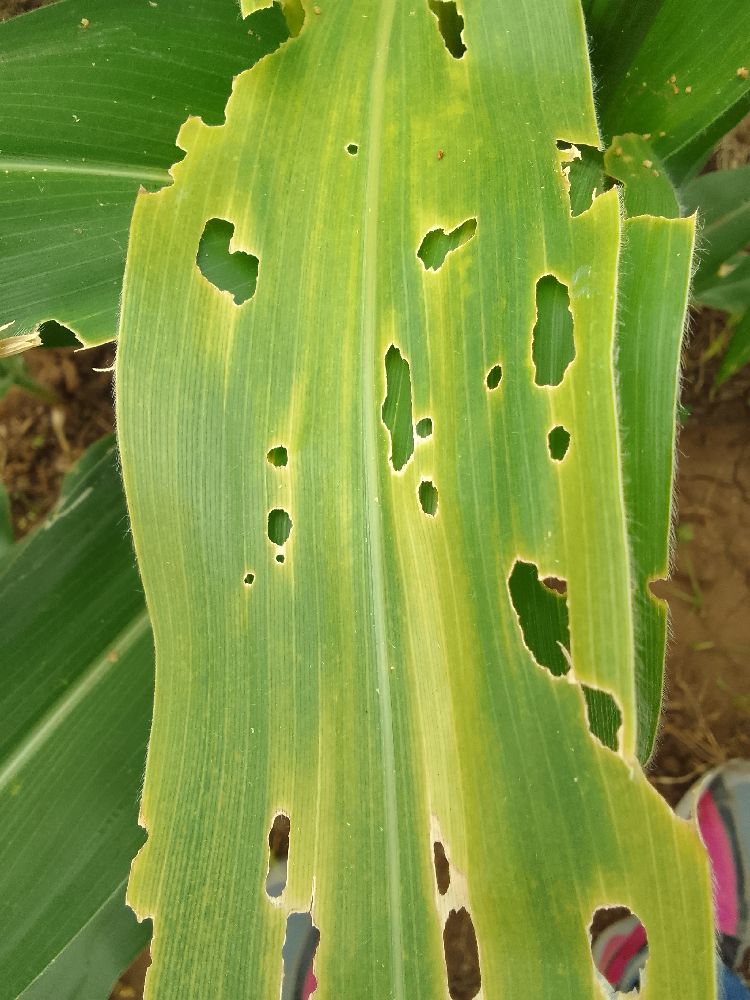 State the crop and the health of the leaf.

maize, maize lethal necrosis
